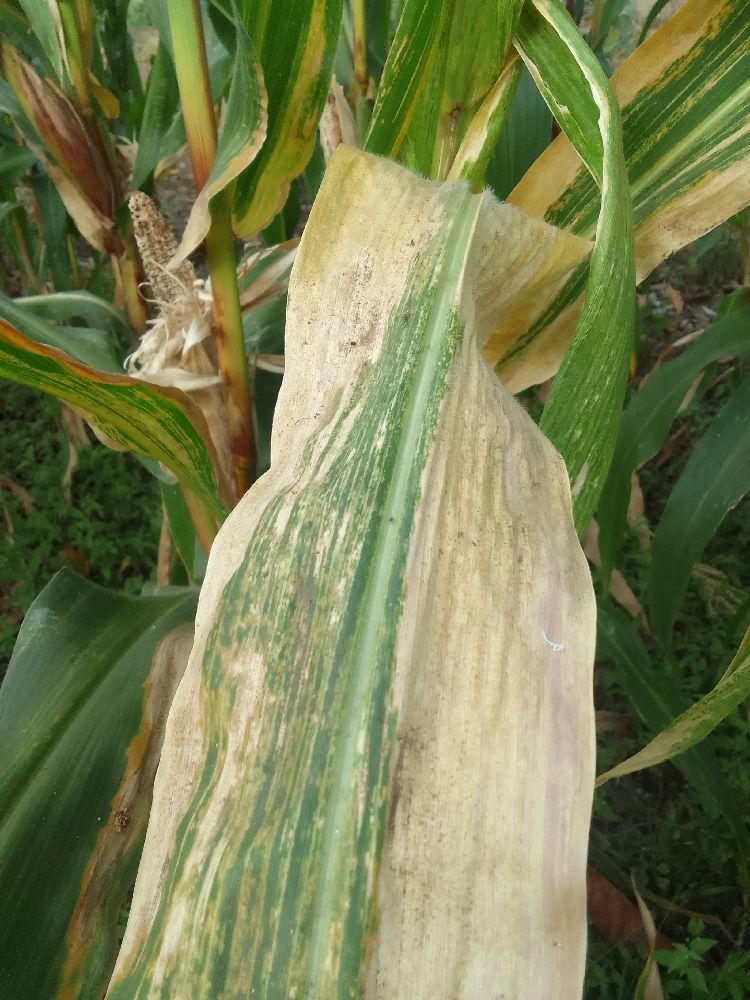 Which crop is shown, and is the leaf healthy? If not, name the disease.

maize, maize lethal necrosis
